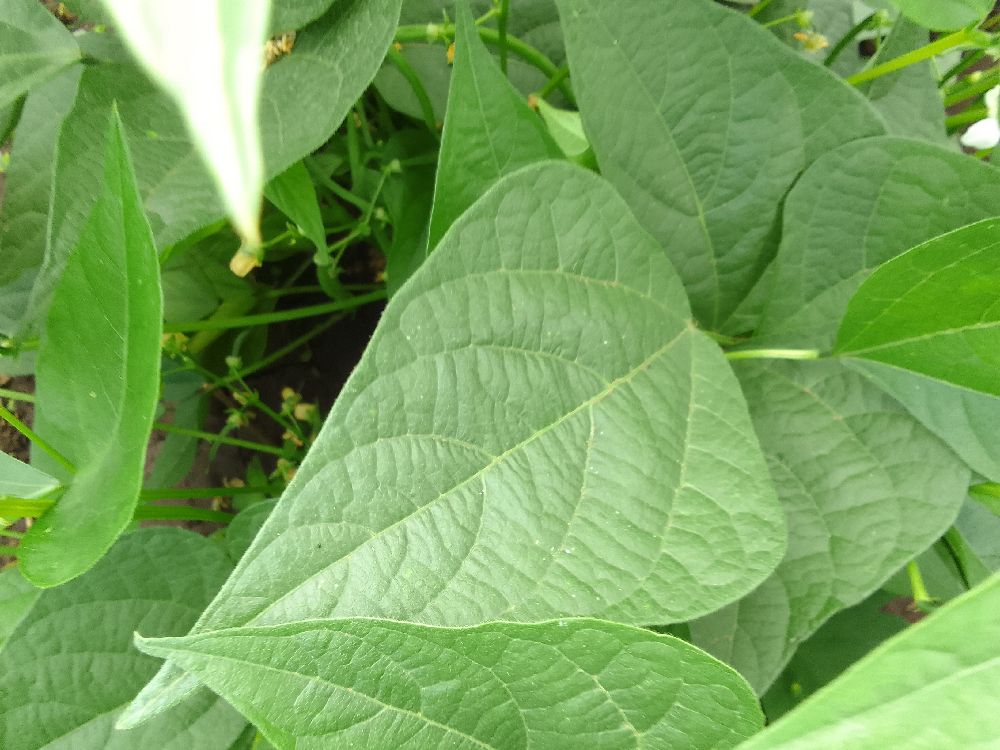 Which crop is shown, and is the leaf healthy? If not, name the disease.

common bean, healthy
